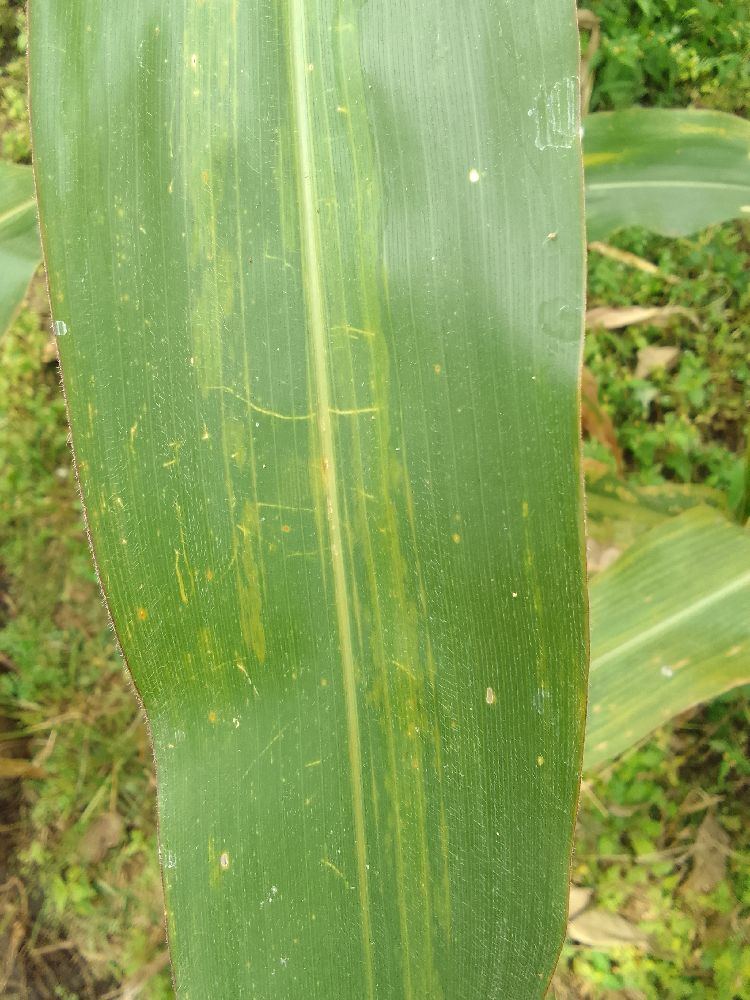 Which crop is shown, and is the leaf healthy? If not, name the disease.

maize, maize lethal necrosis
